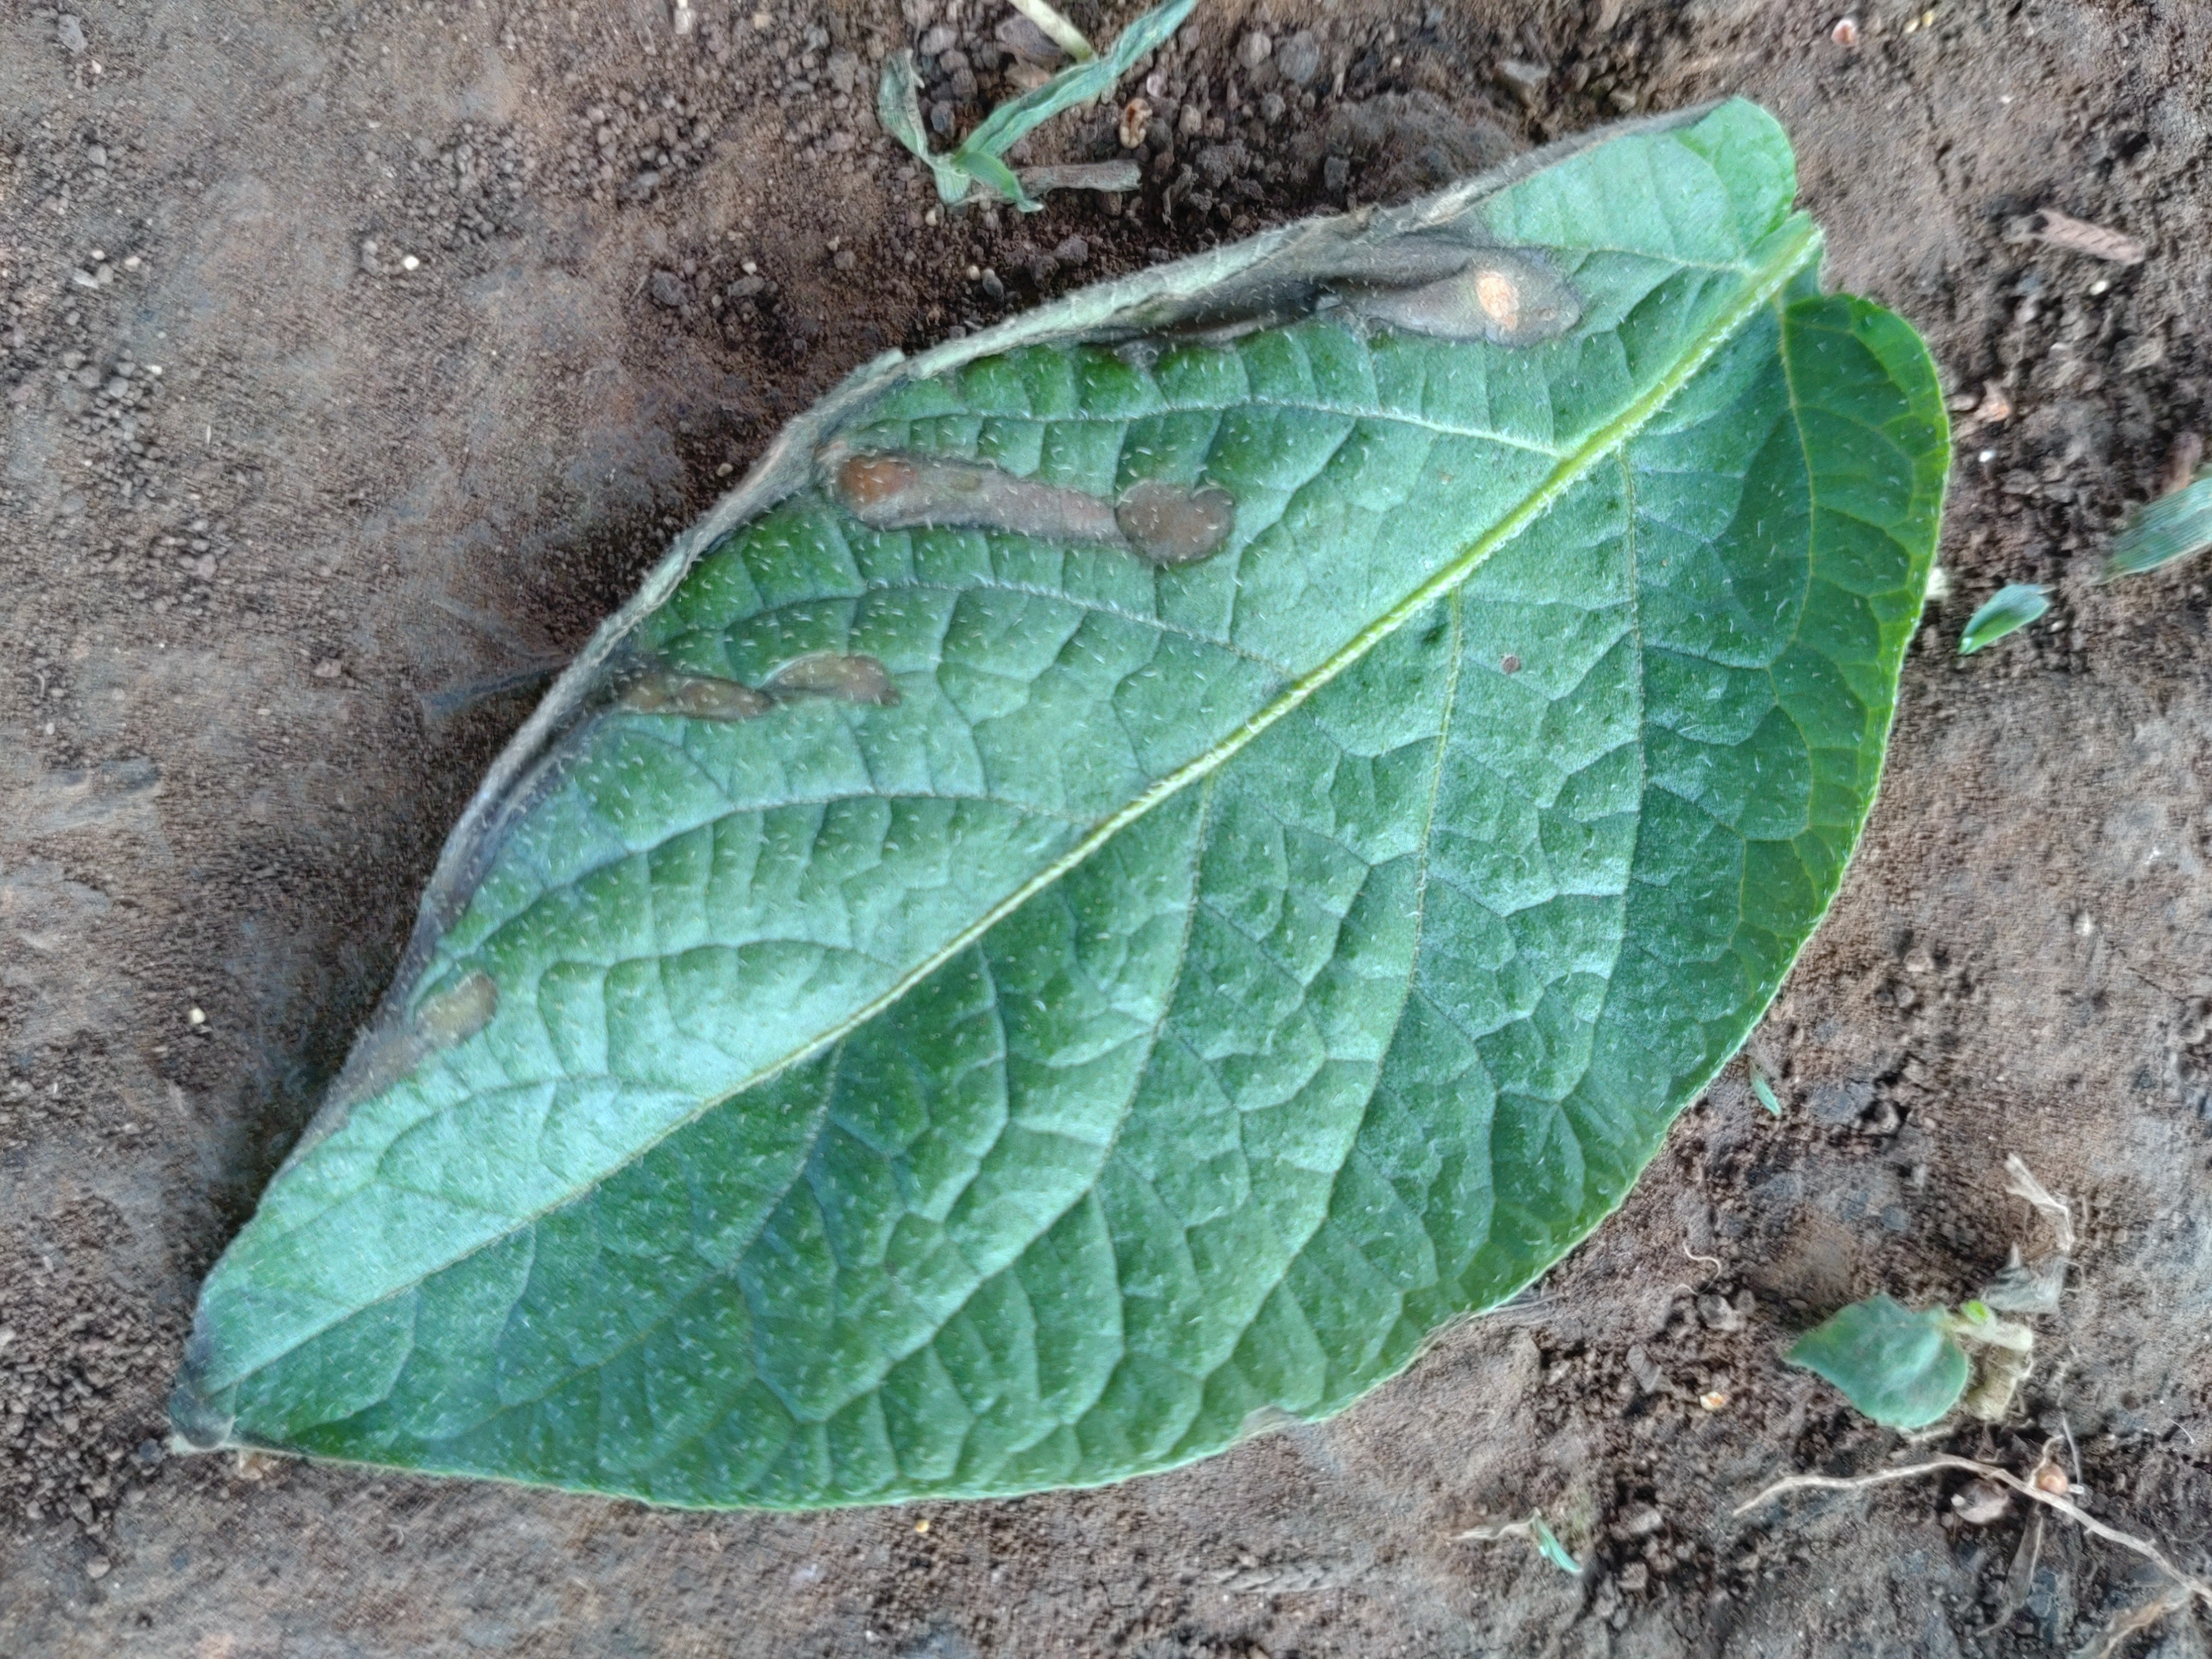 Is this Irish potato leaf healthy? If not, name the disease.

early blight
